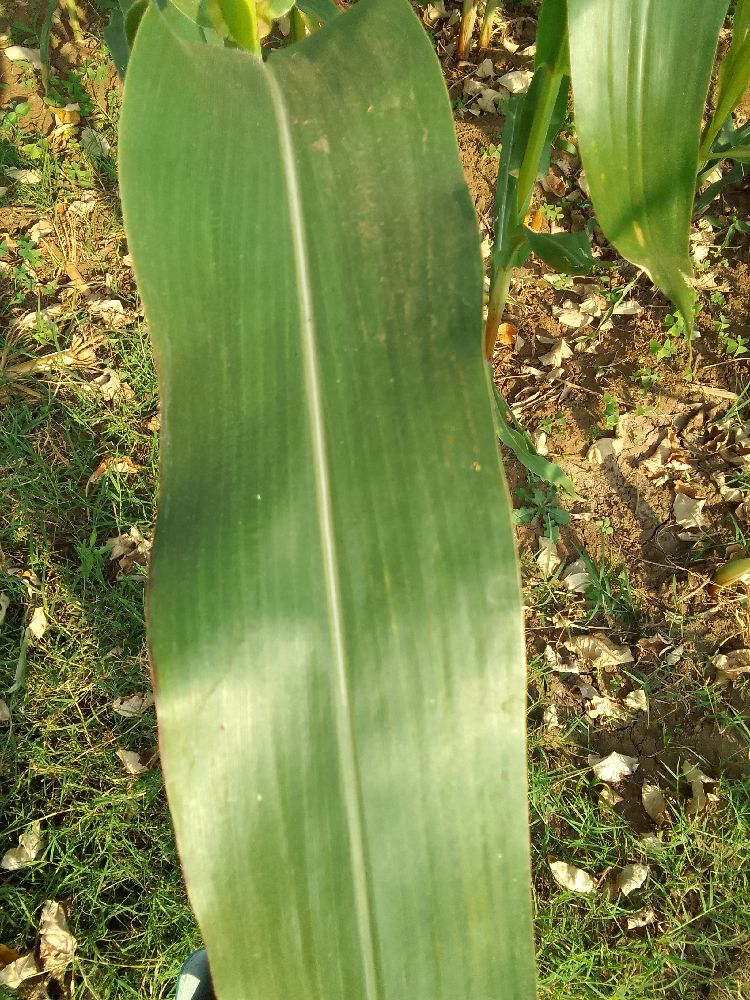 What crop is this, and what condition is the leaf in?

maize, healthy
